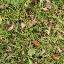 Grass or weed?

grass
